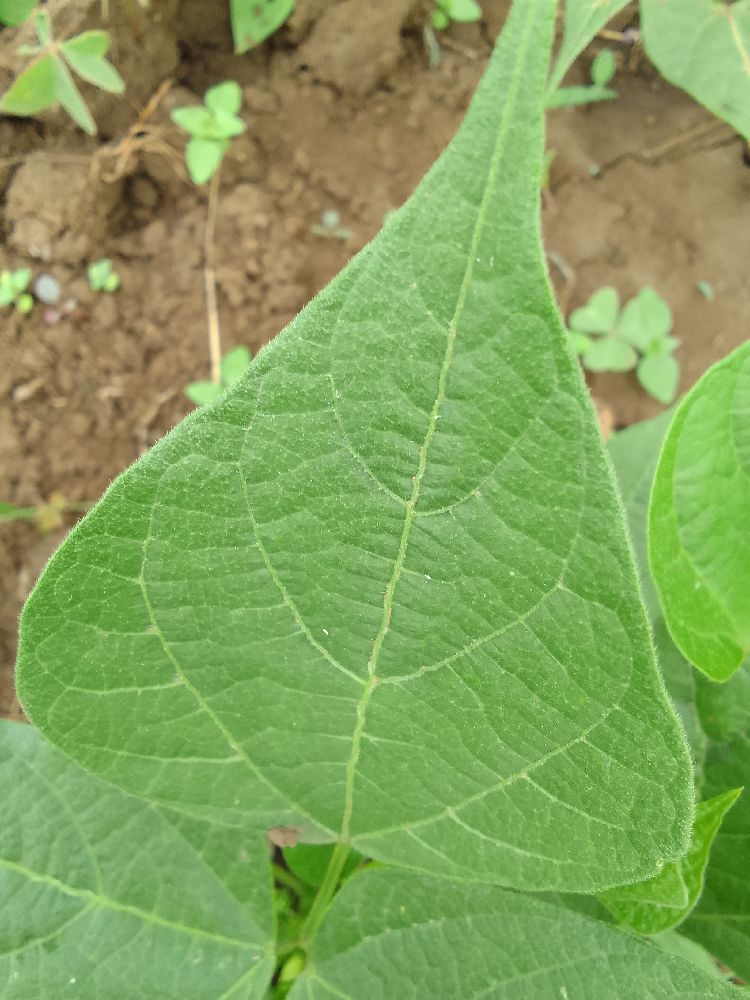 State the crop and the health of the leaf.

common bean, healthy
